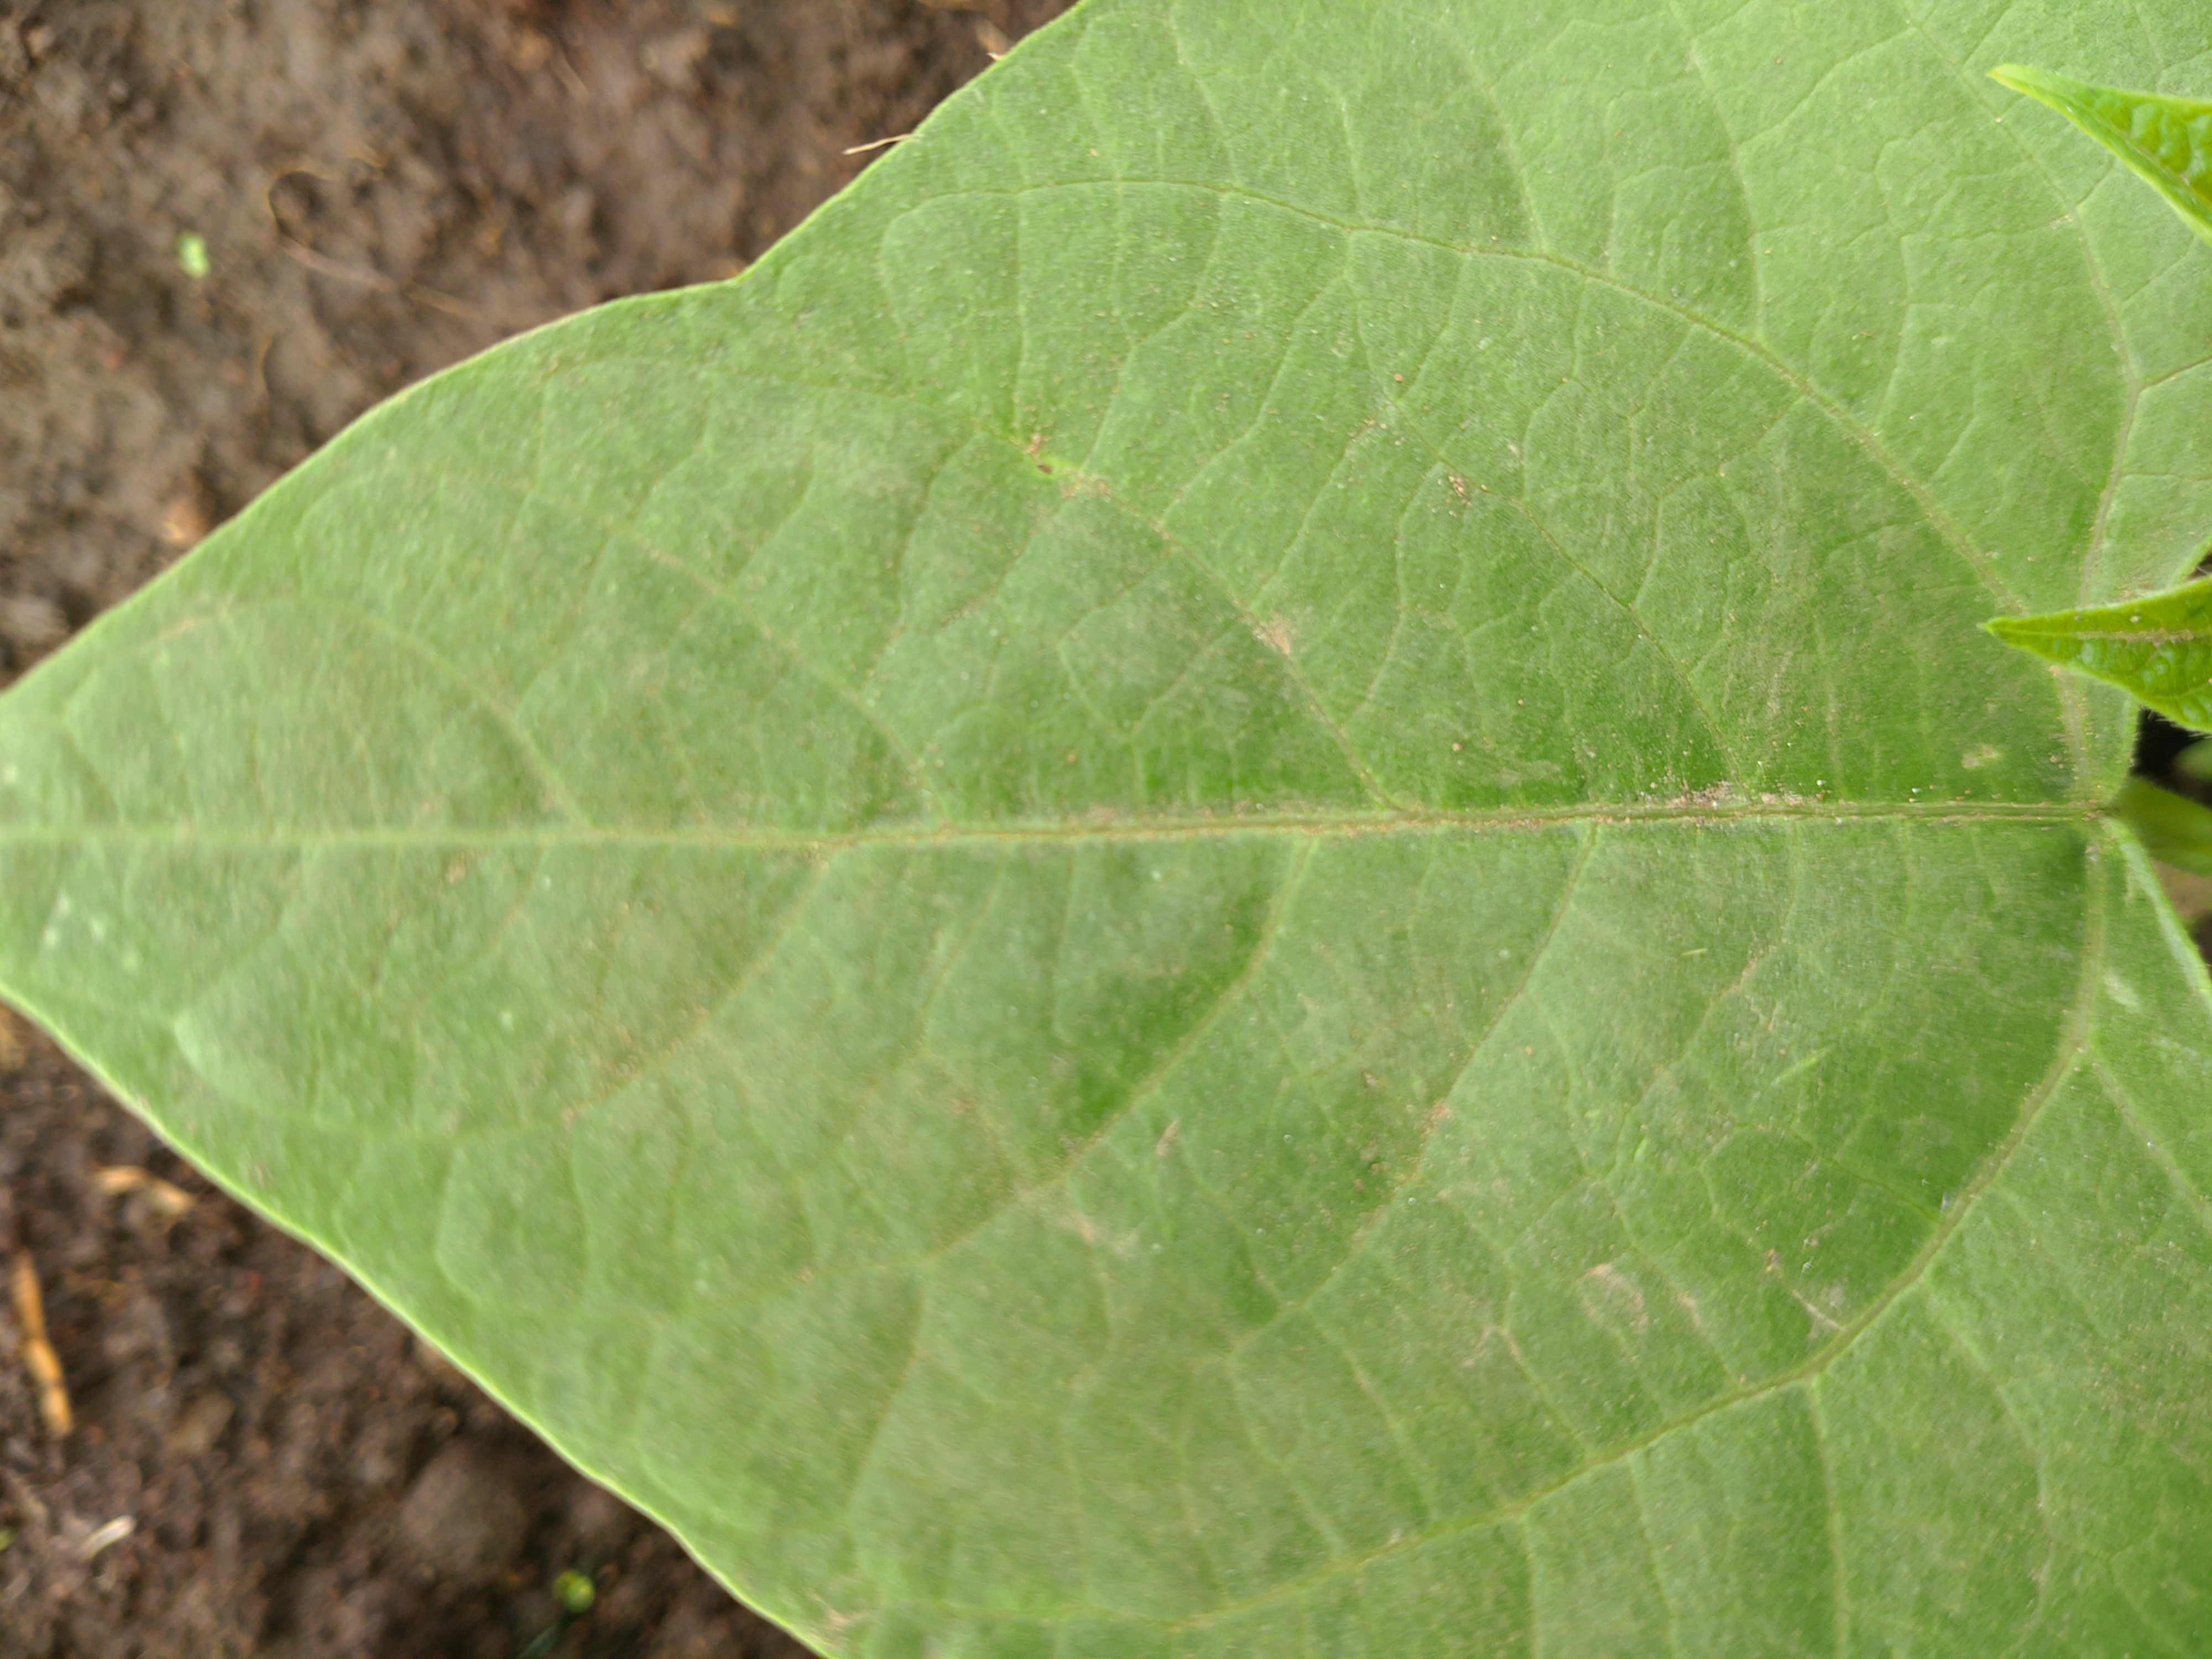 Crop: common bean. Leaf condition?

healthy
